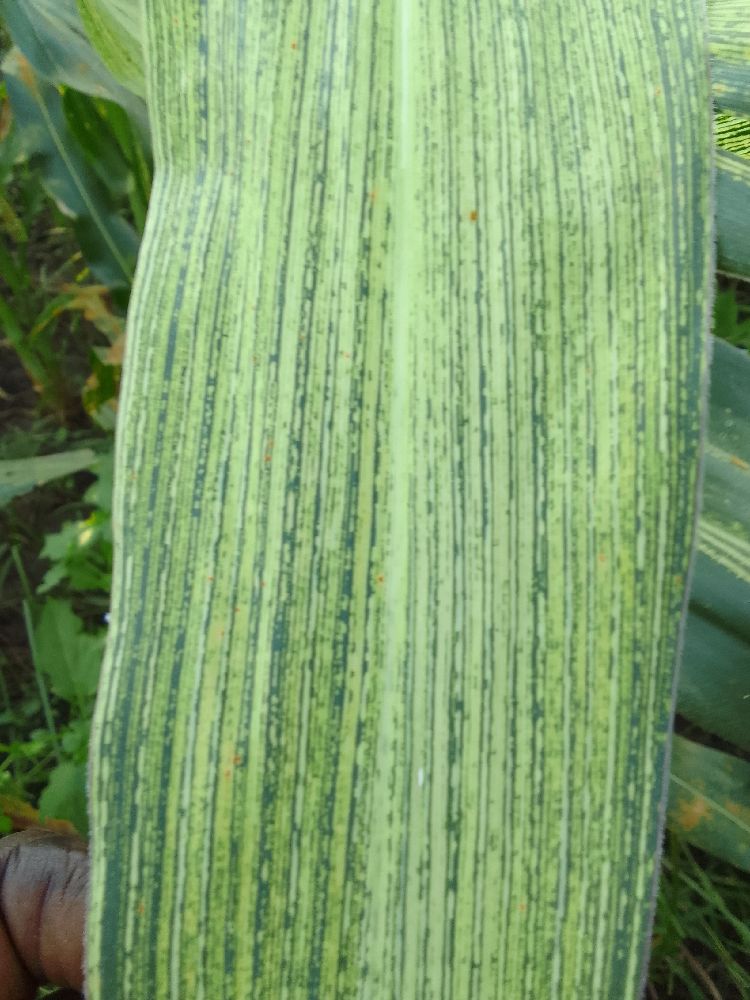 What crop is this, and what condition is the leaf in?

maize, maize streak virus
